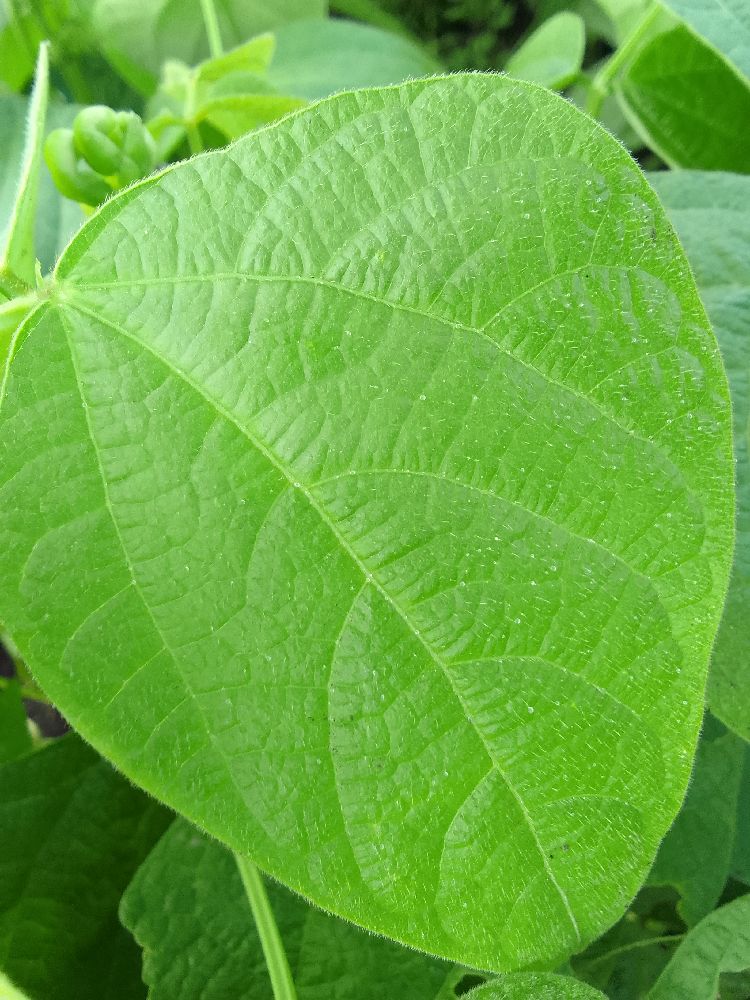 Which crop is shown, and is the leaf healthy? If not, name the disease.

common bean, healthy
